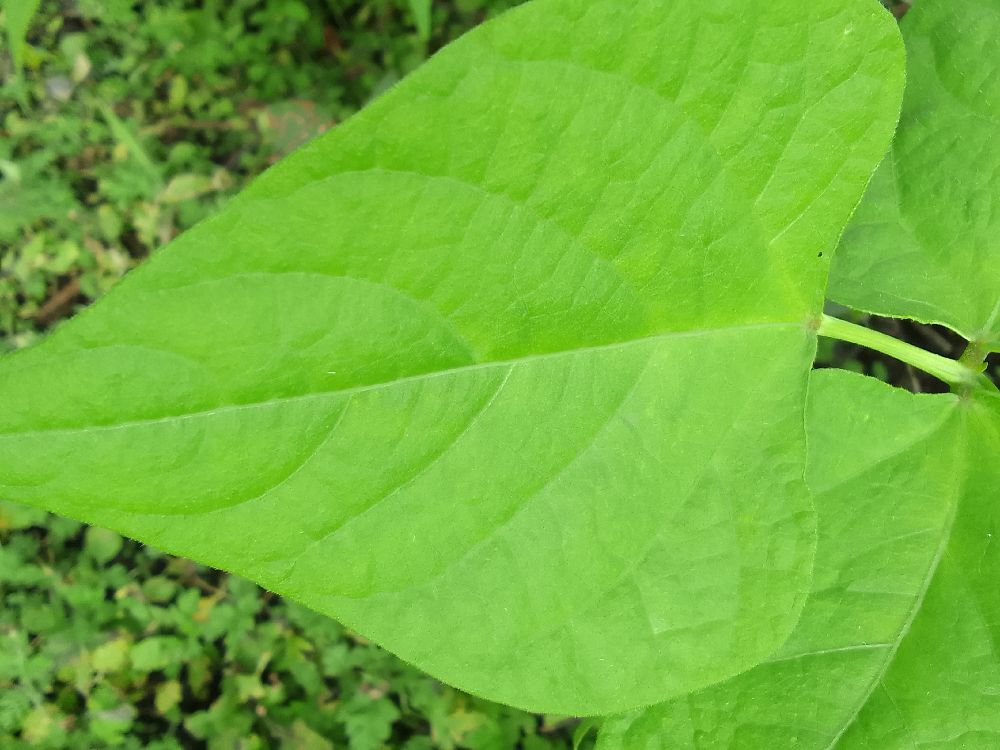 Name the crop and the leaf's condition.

common bean, healthy
